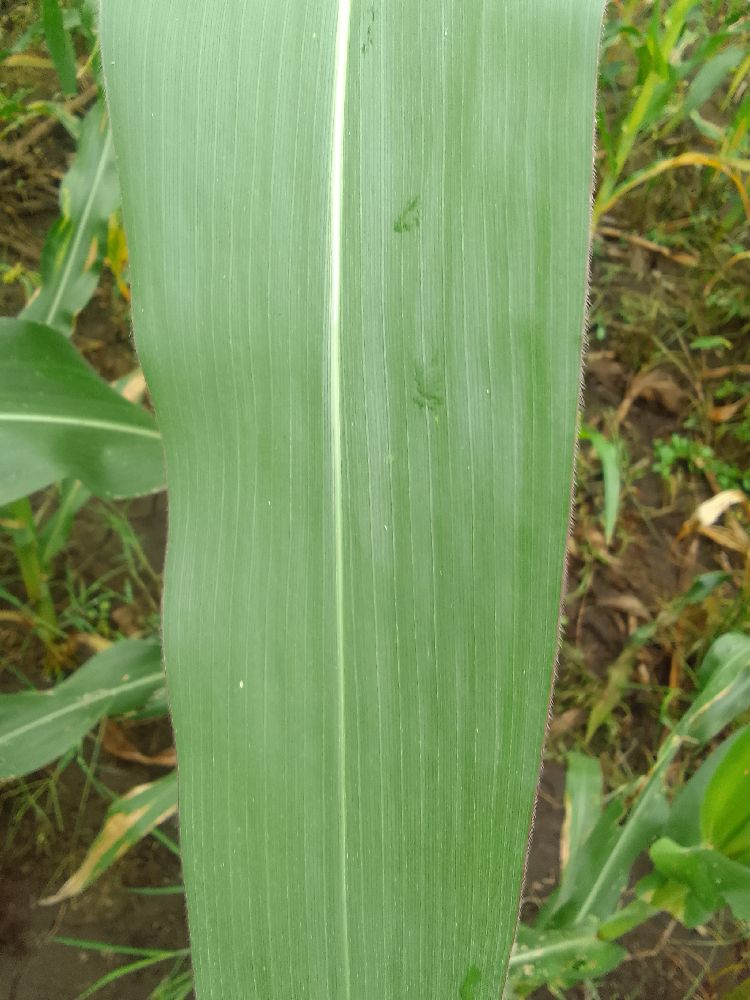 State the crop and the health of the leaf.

maize, healthy
